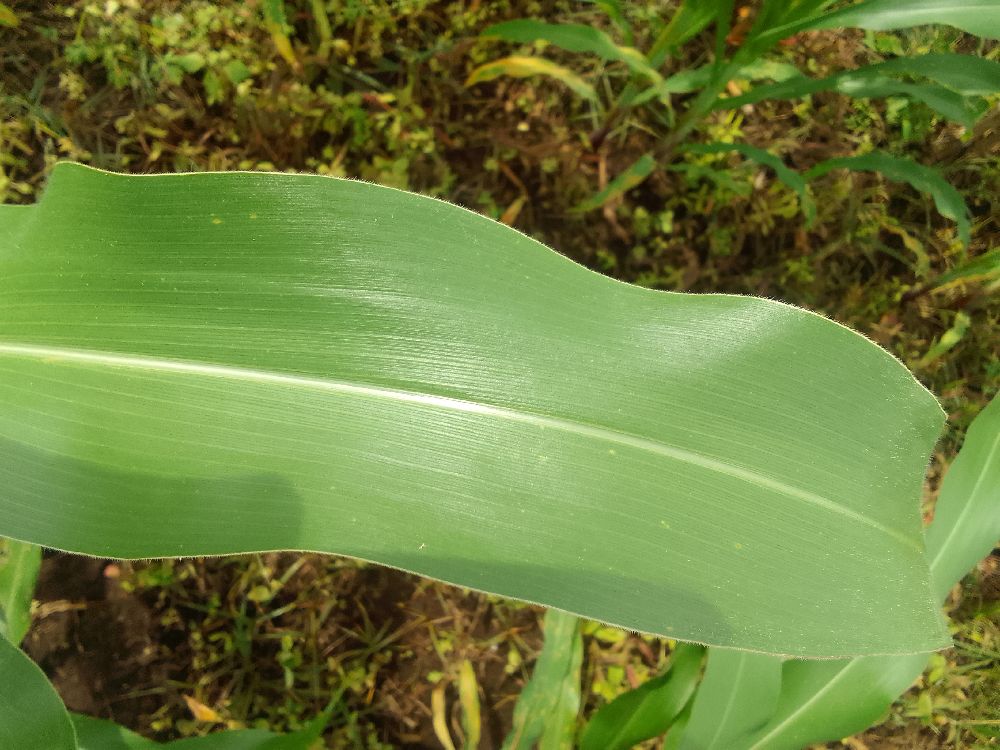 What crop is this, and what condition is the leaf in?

maize, healthy
